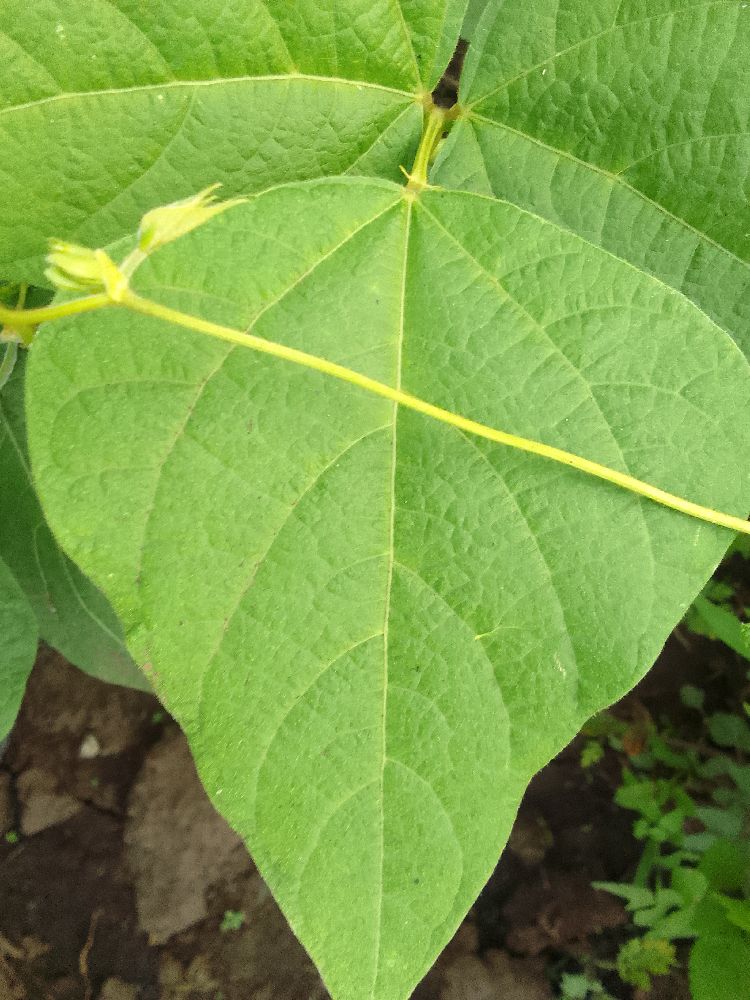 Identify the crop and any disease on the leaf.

common bean, healthy
